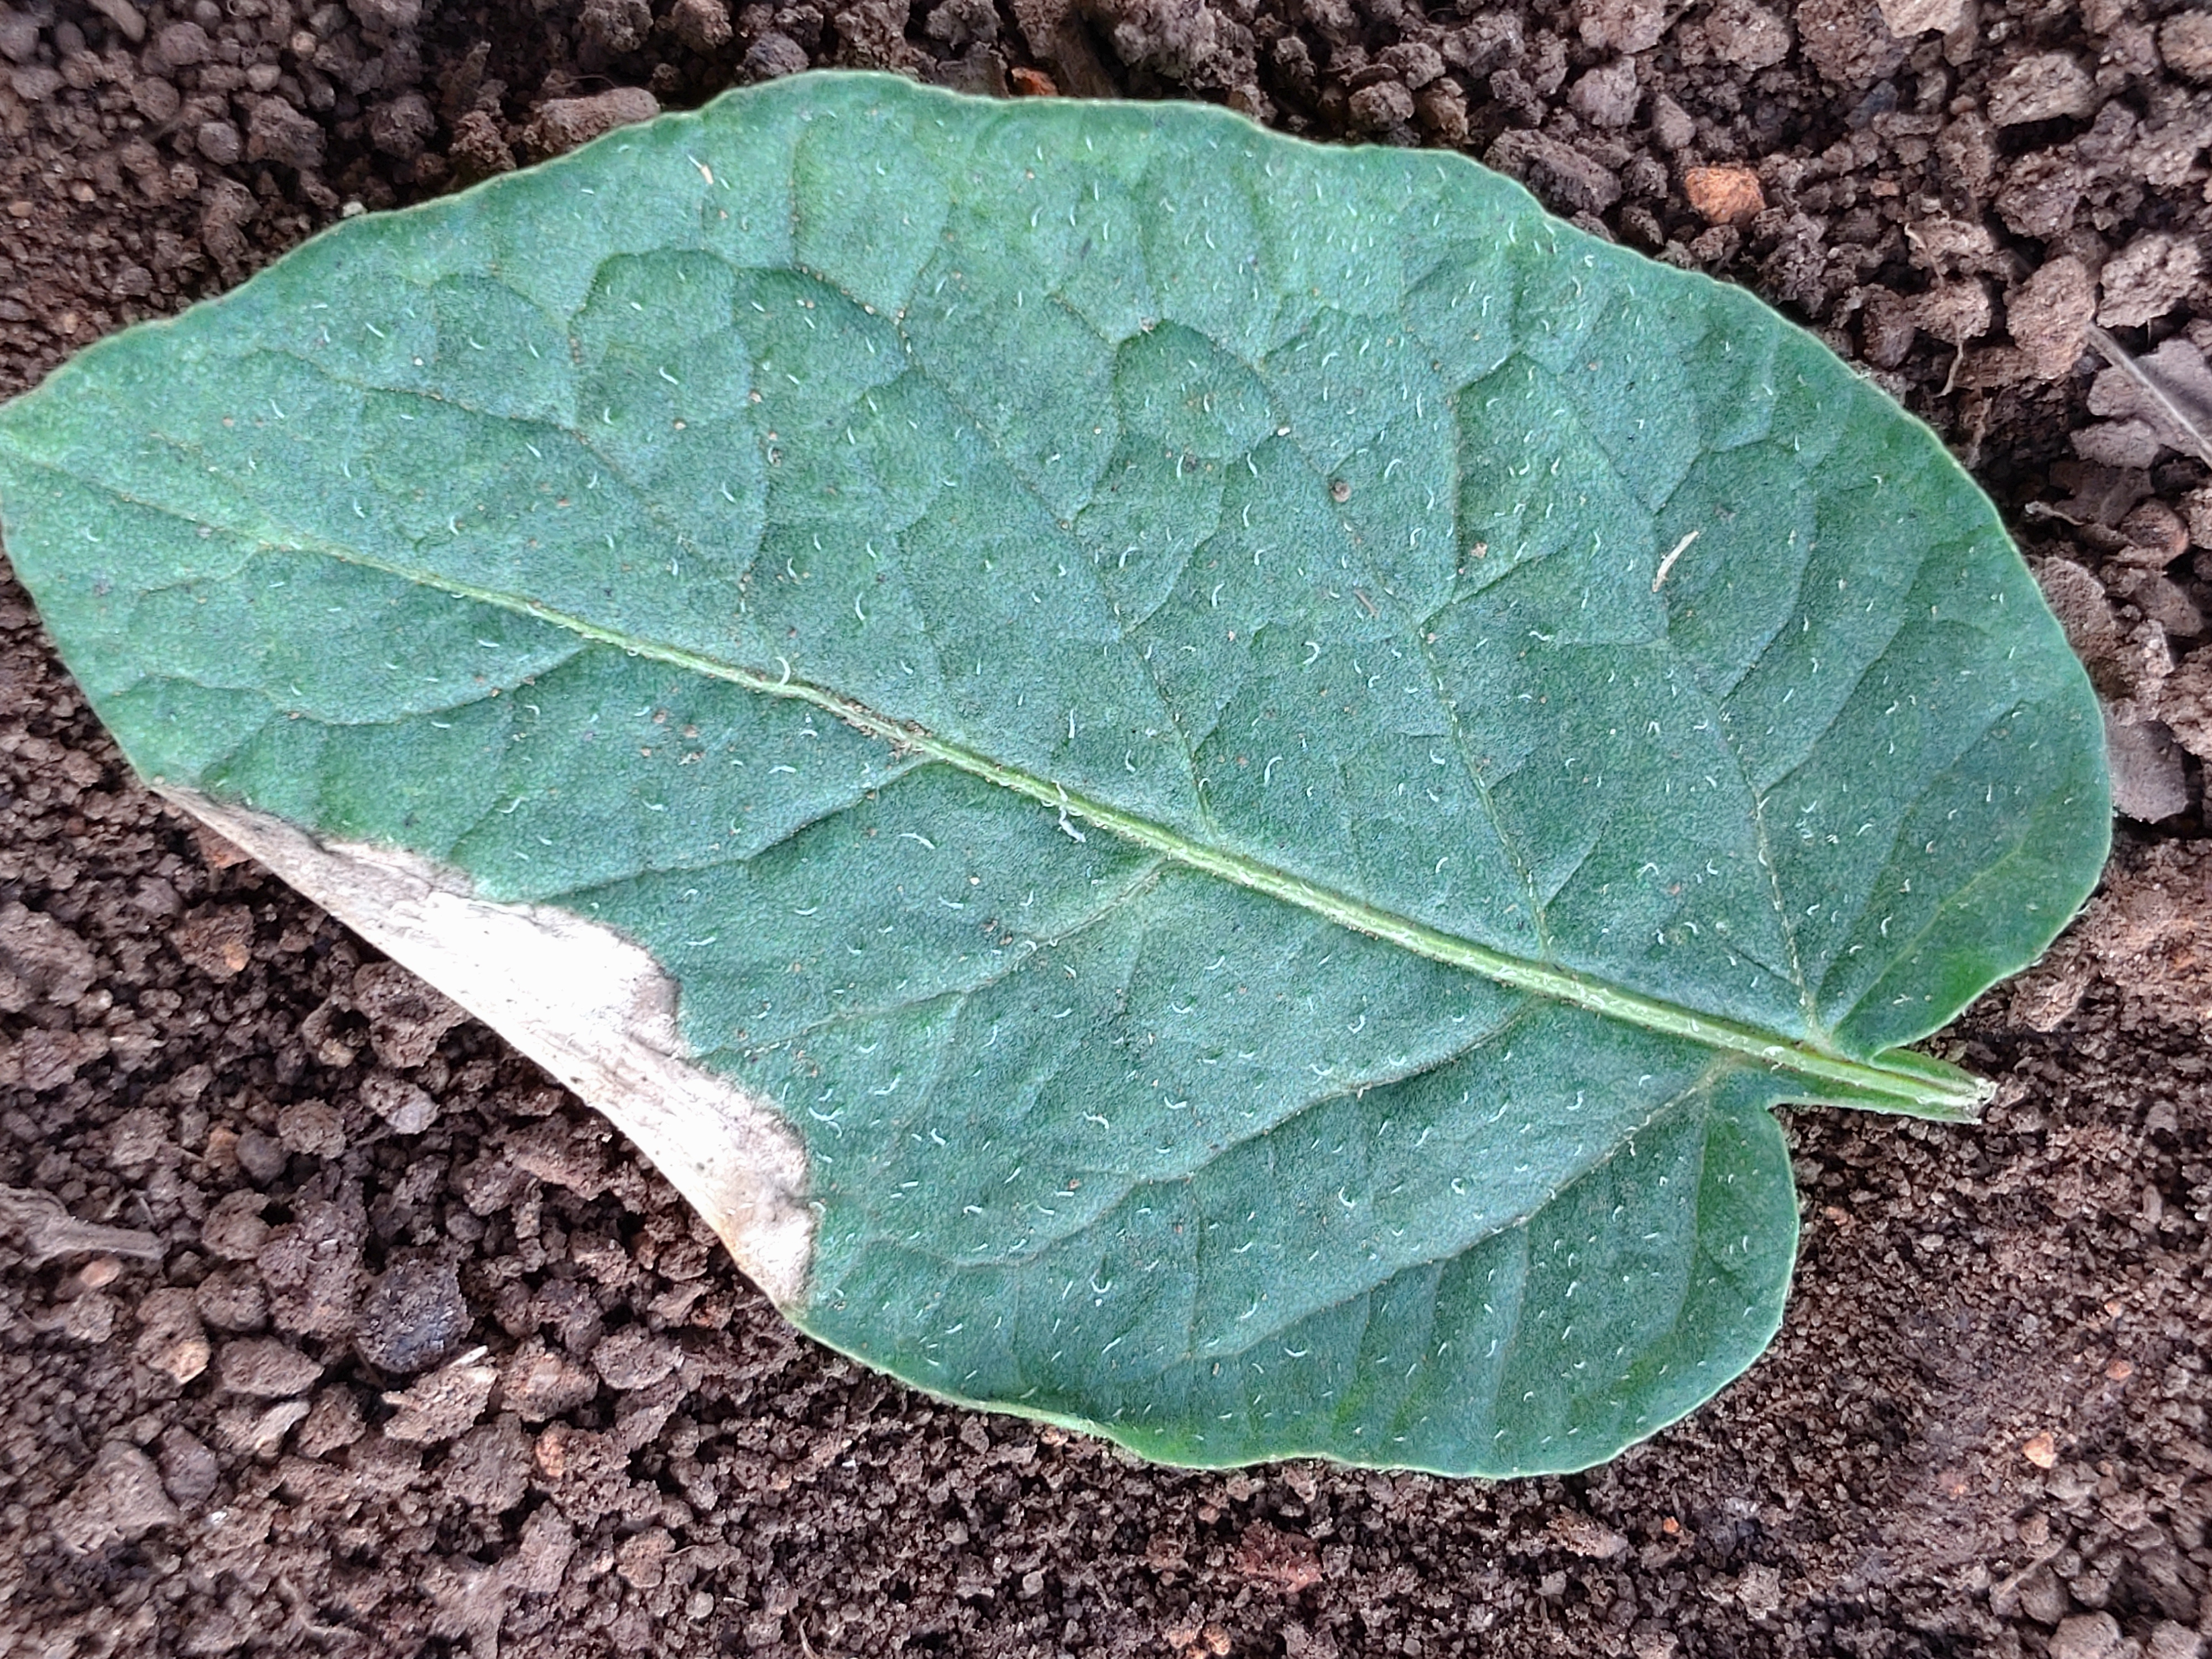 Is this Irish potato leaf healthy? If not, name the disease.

early blight
